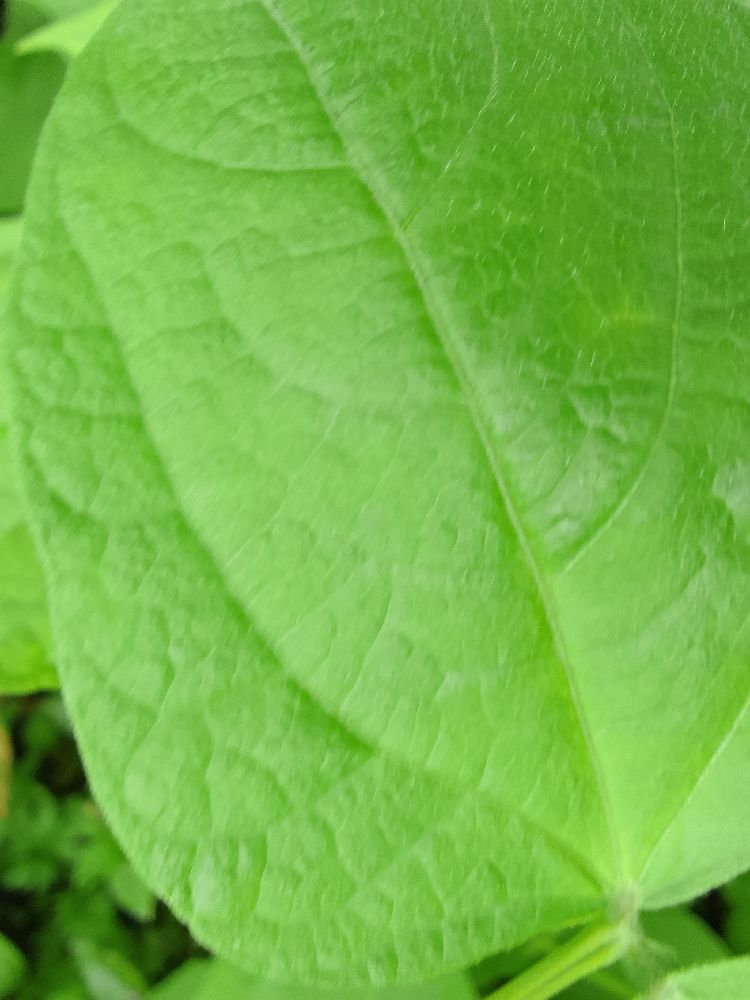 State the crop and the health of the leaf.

common bean, healthy
